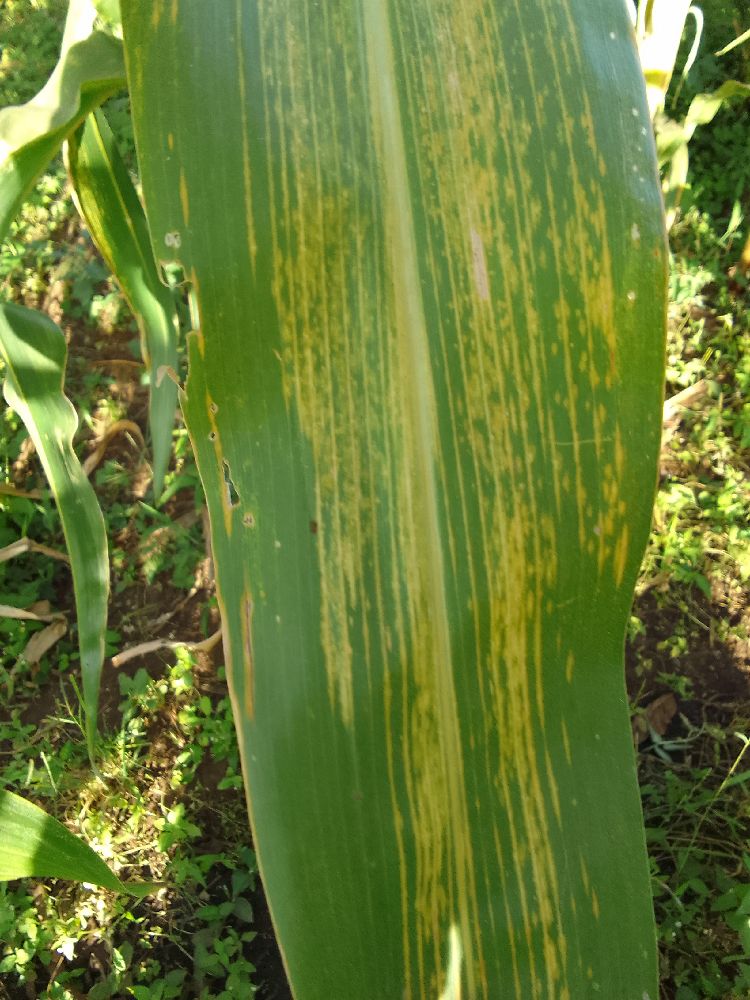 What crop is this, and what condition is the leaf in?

maize, maize lethal necrosis
